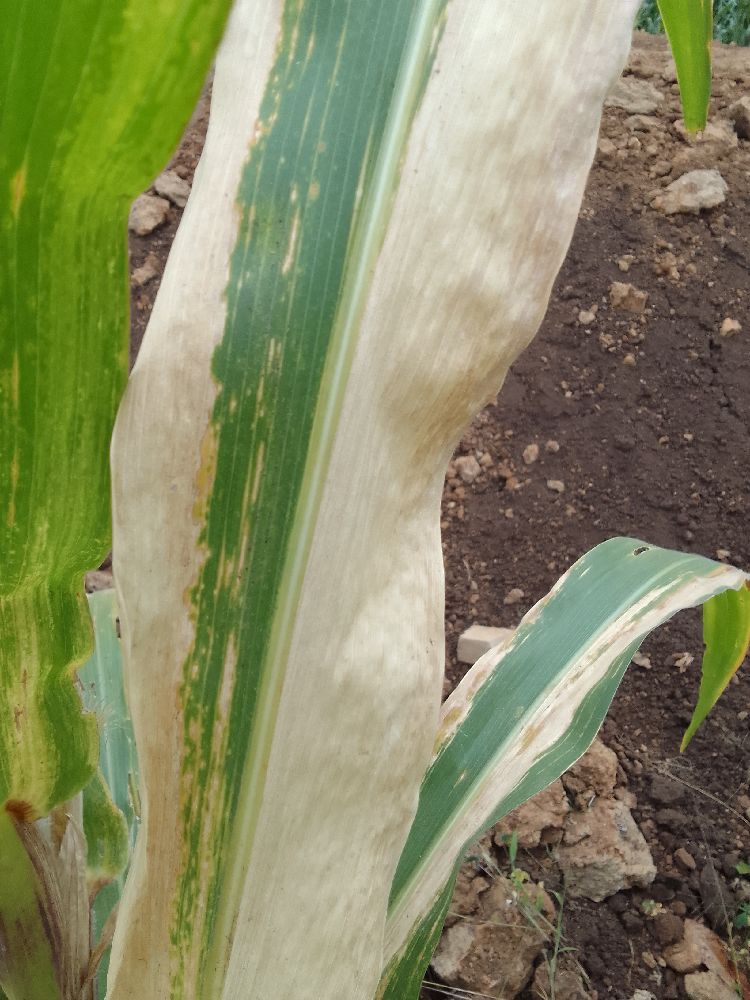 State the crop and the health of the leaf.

maize, maize lethal necrosis
